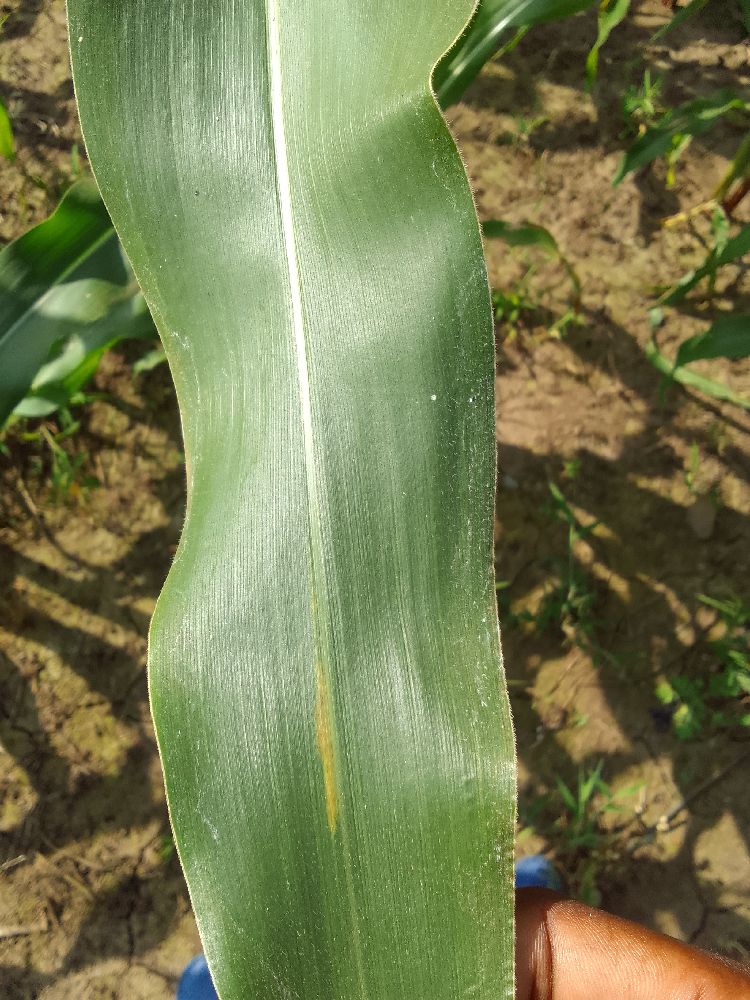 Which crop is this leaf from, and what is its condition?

maize, healthy
